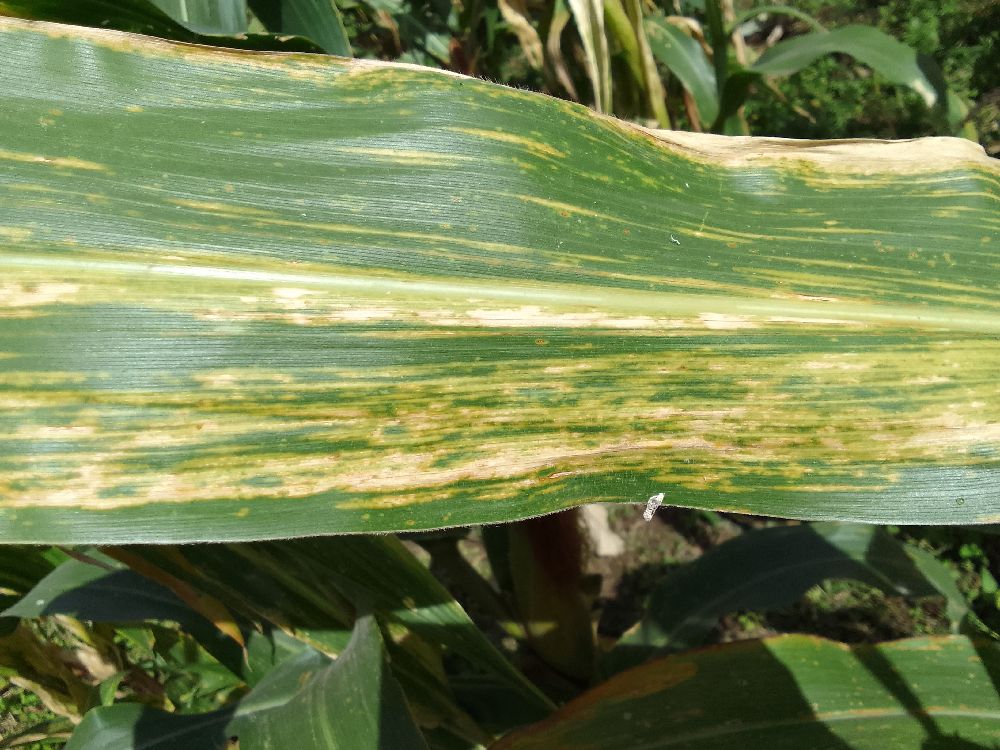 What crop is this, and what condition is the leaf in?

maize, maize lethal necrosis
